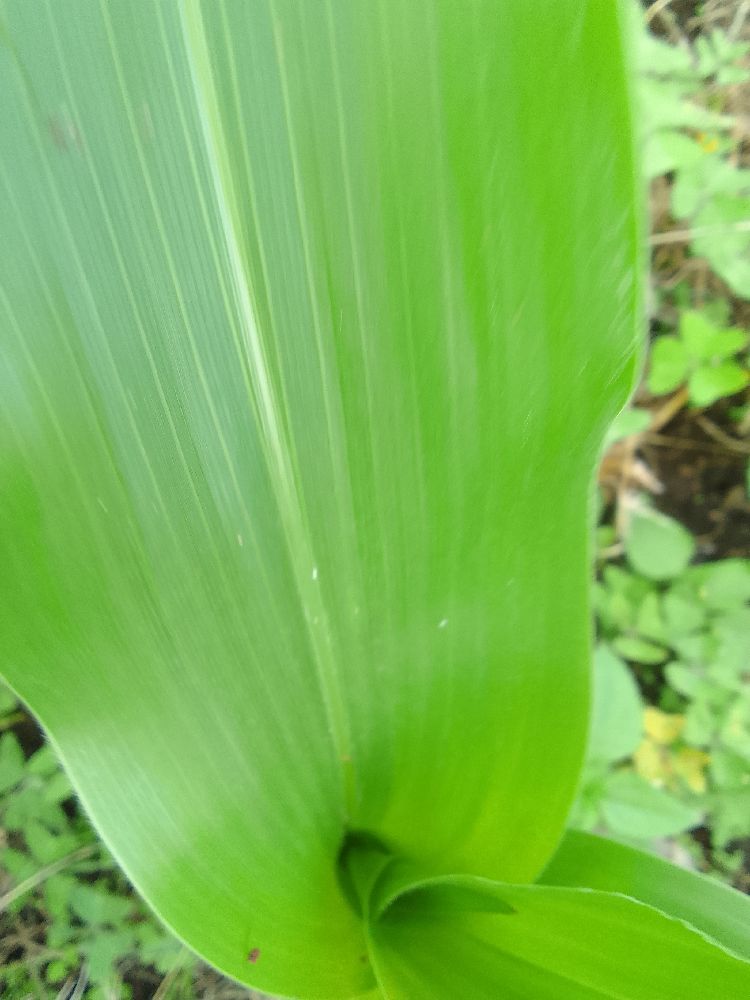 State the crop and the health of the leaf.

maize, healthy
